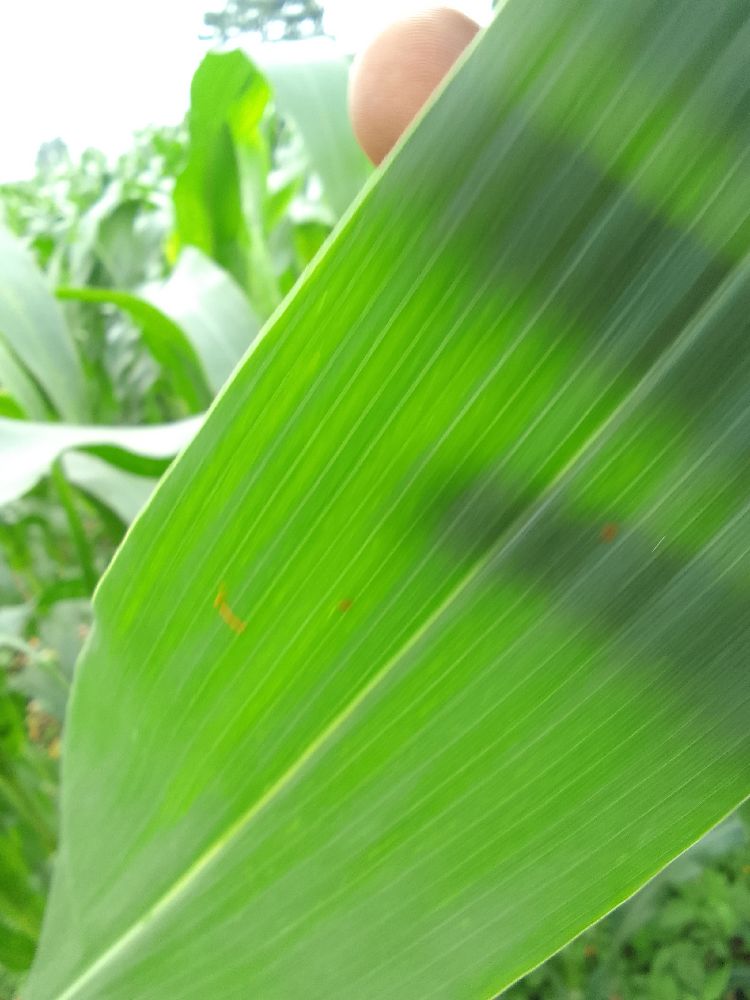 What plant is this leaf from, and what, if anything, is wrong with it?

maize, healthy
